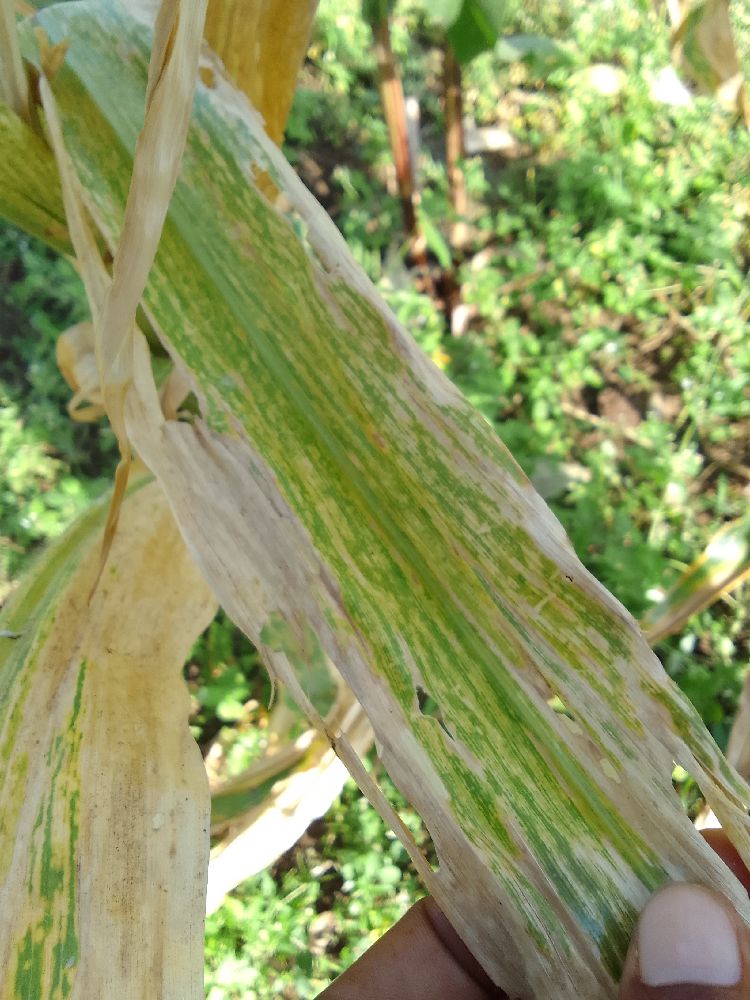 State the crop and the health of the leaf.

maize, maize lethal necrosis
